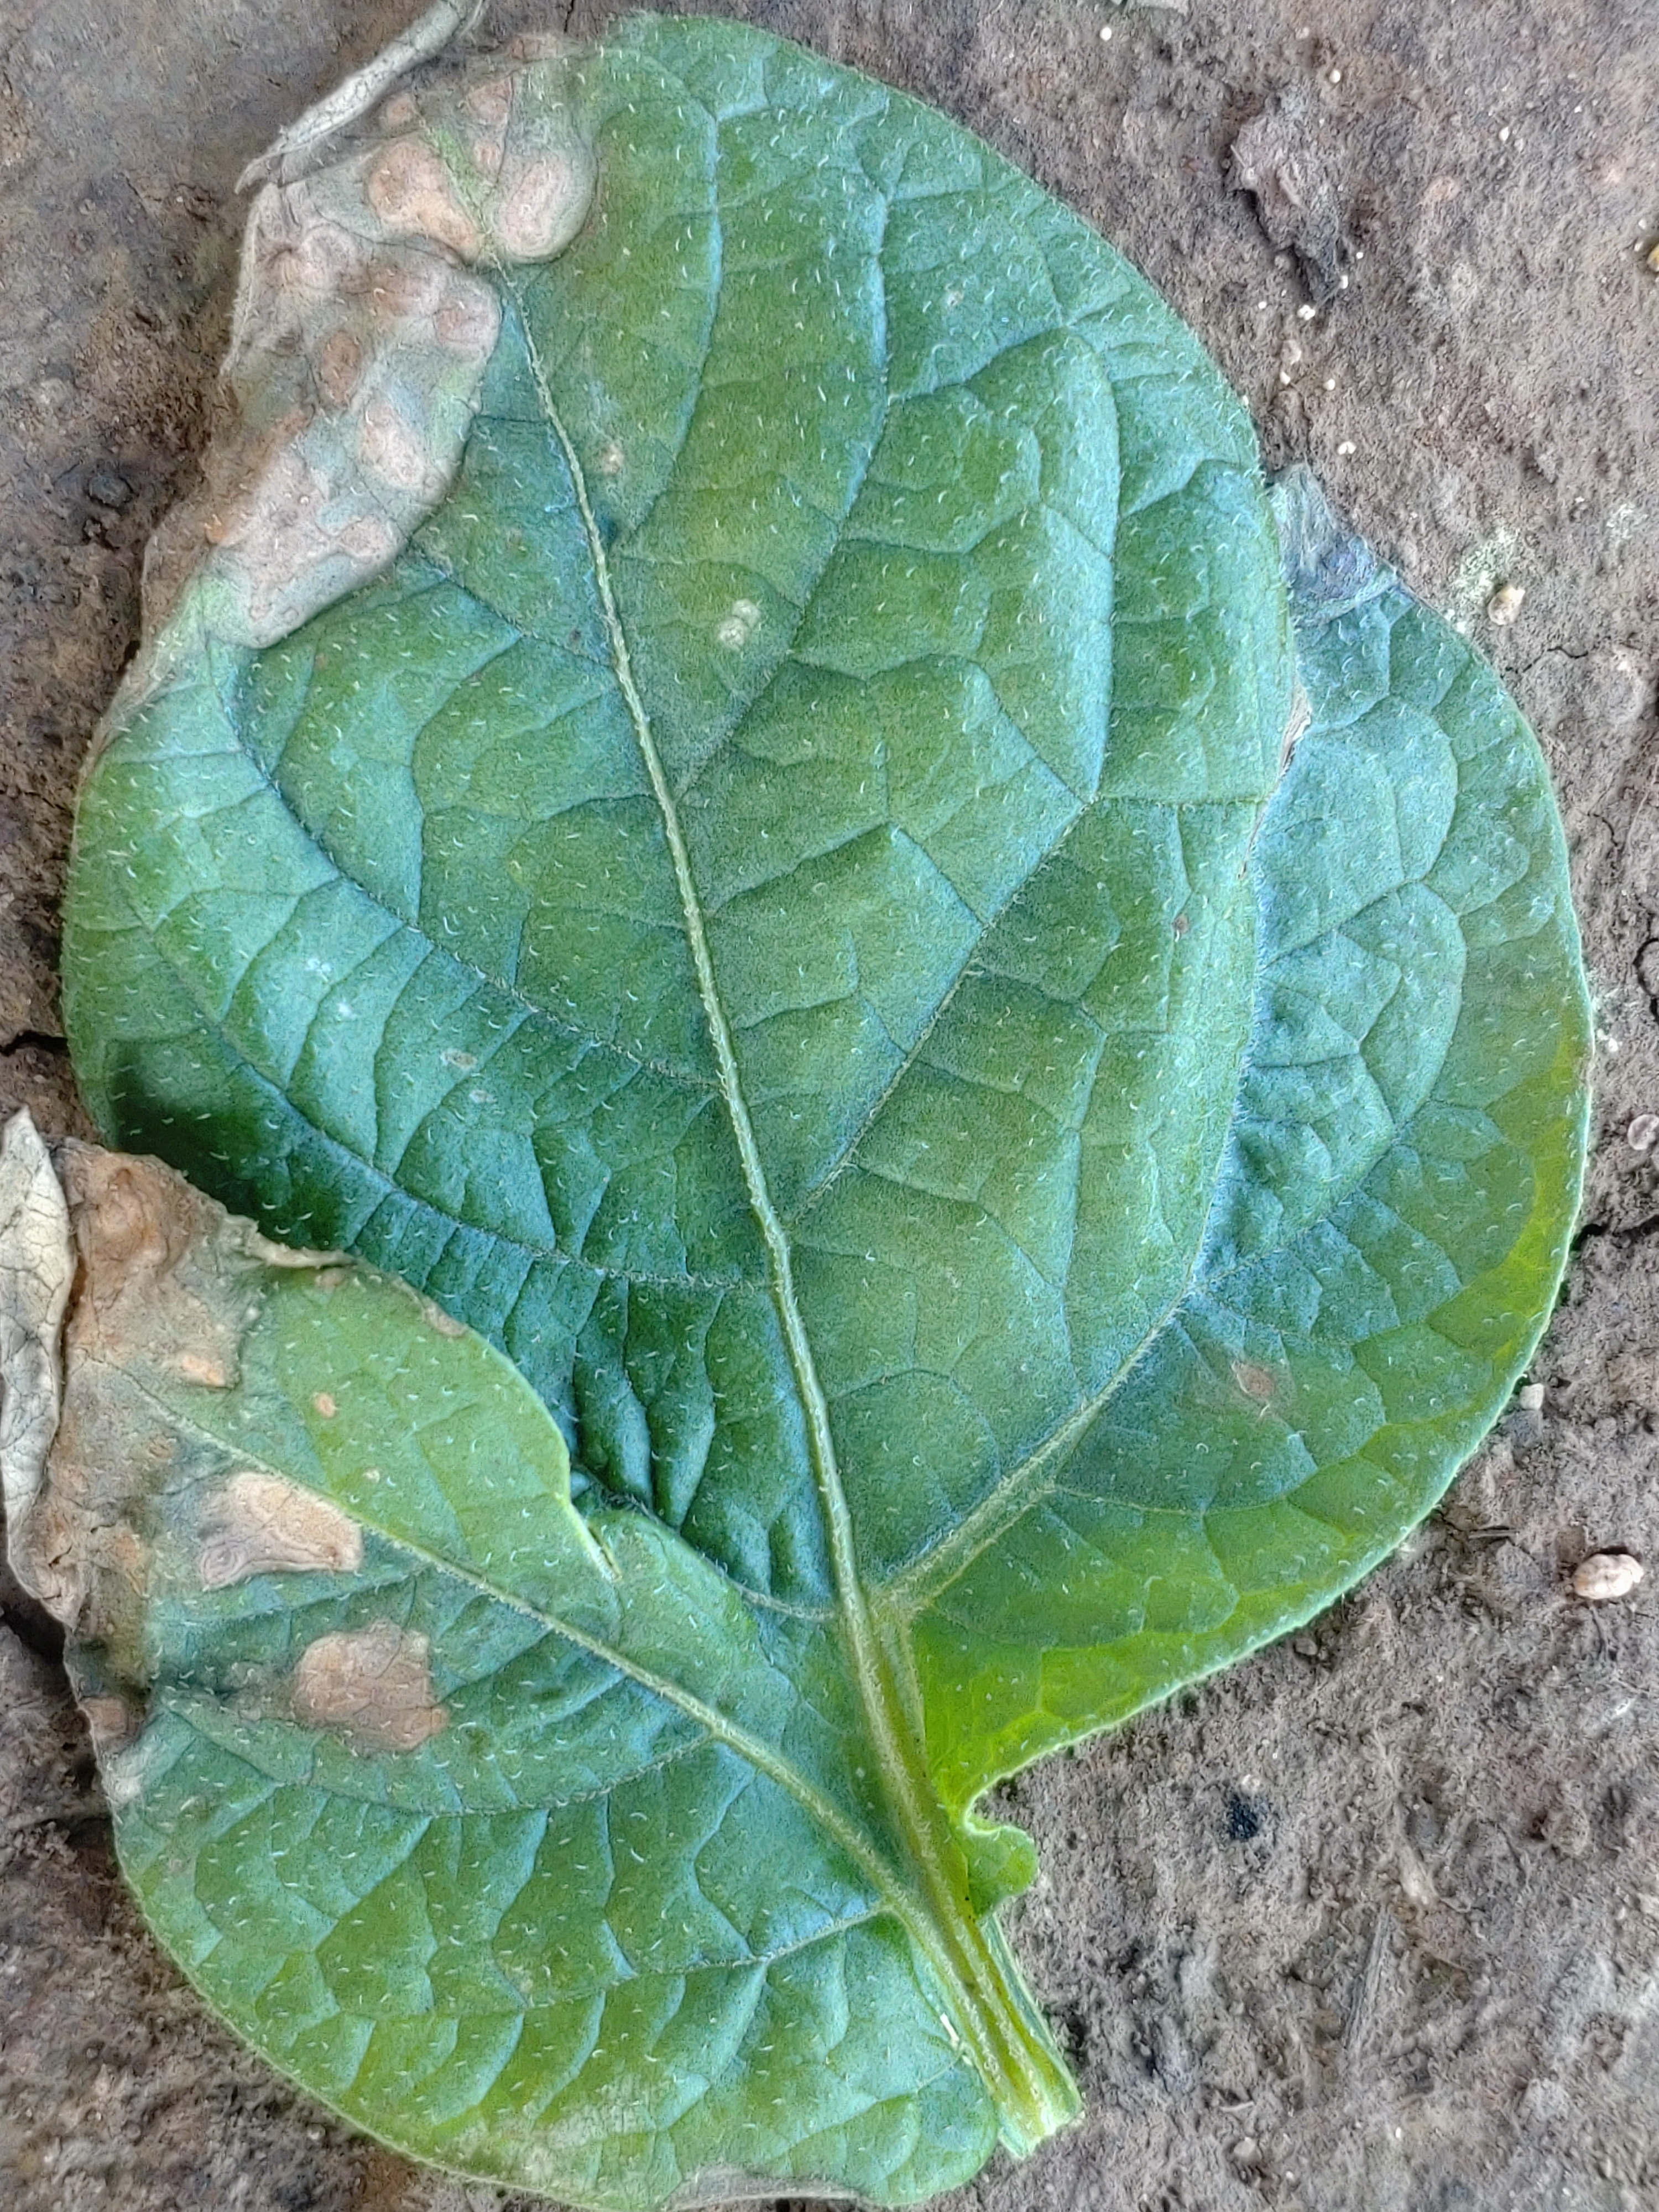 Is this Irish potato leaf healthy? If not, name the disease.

early blight
